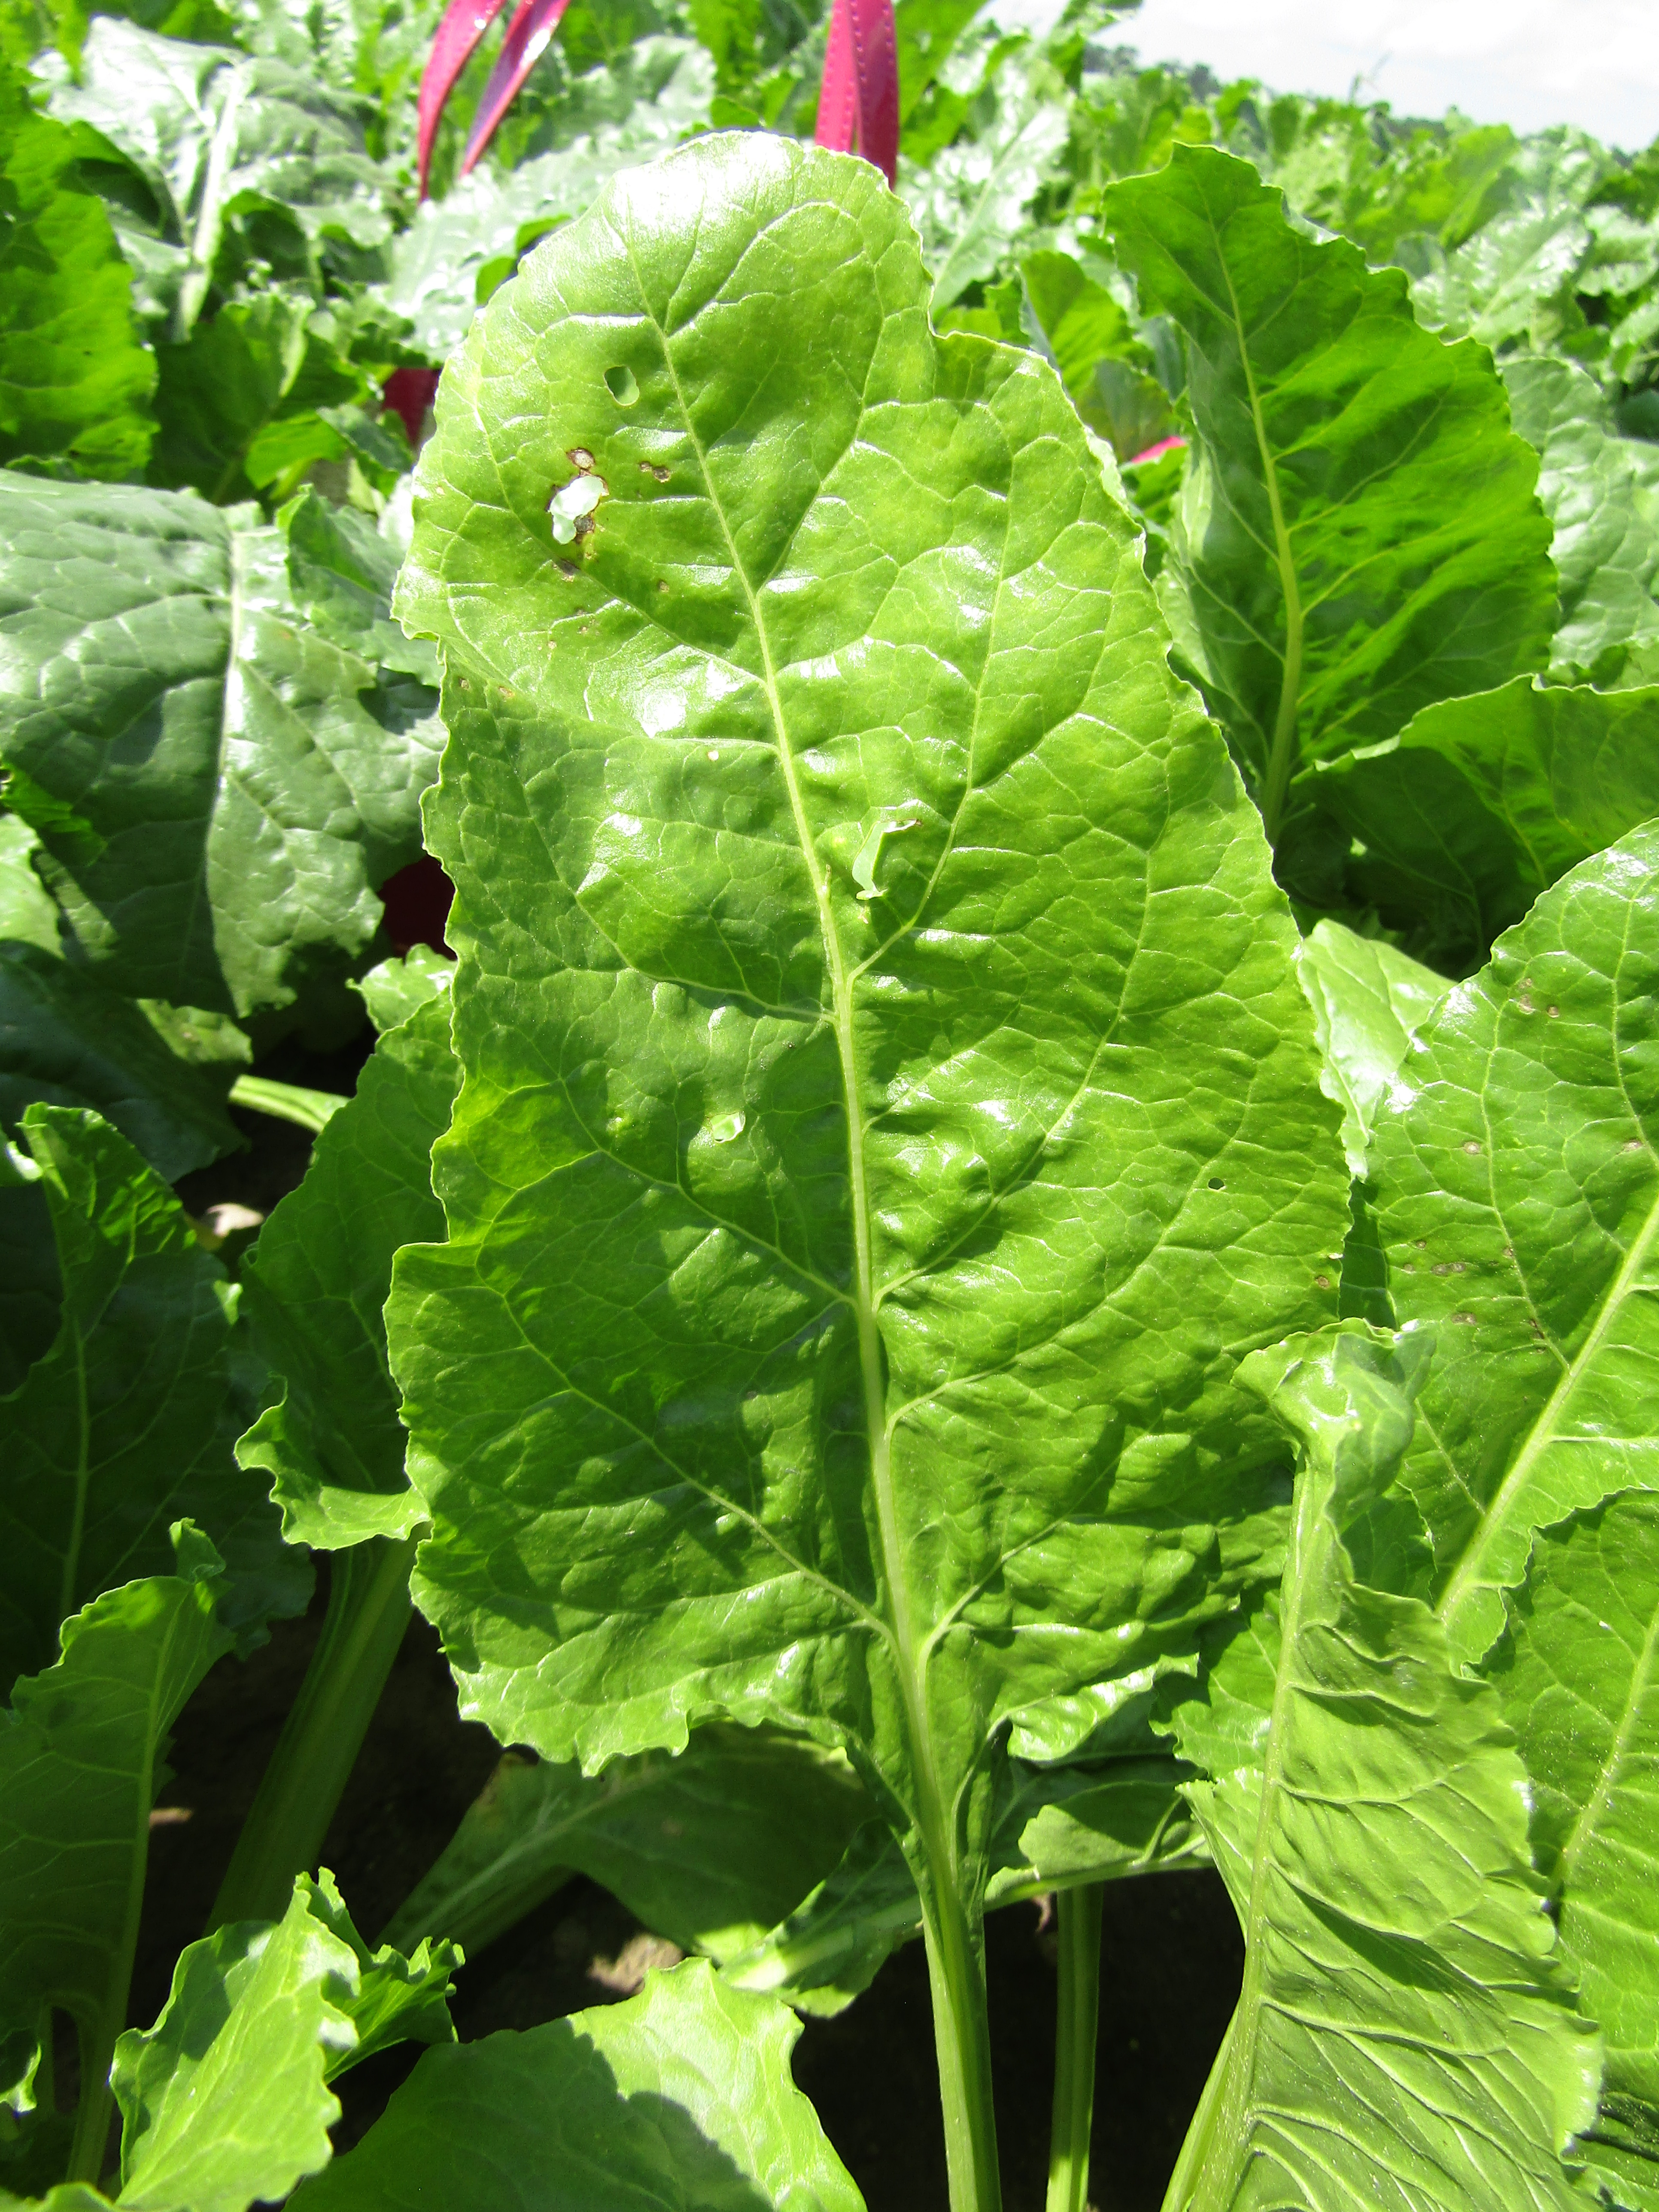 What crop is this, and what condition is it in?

beet, cercospora
